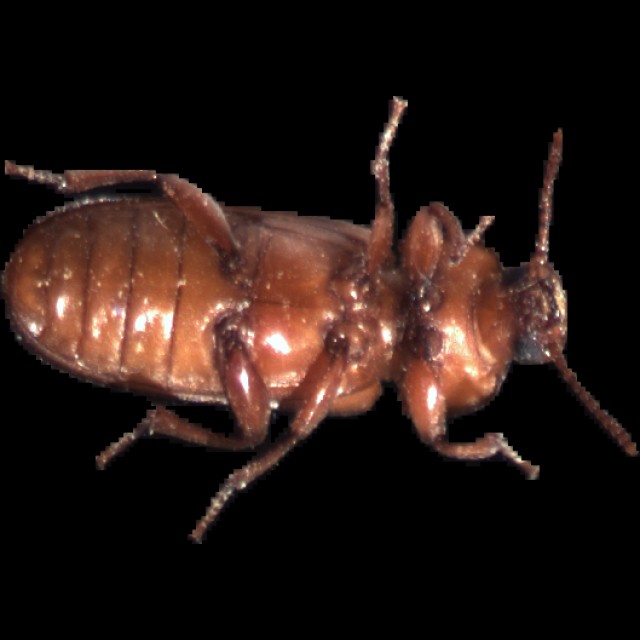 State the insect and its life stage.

mealworm beetle
